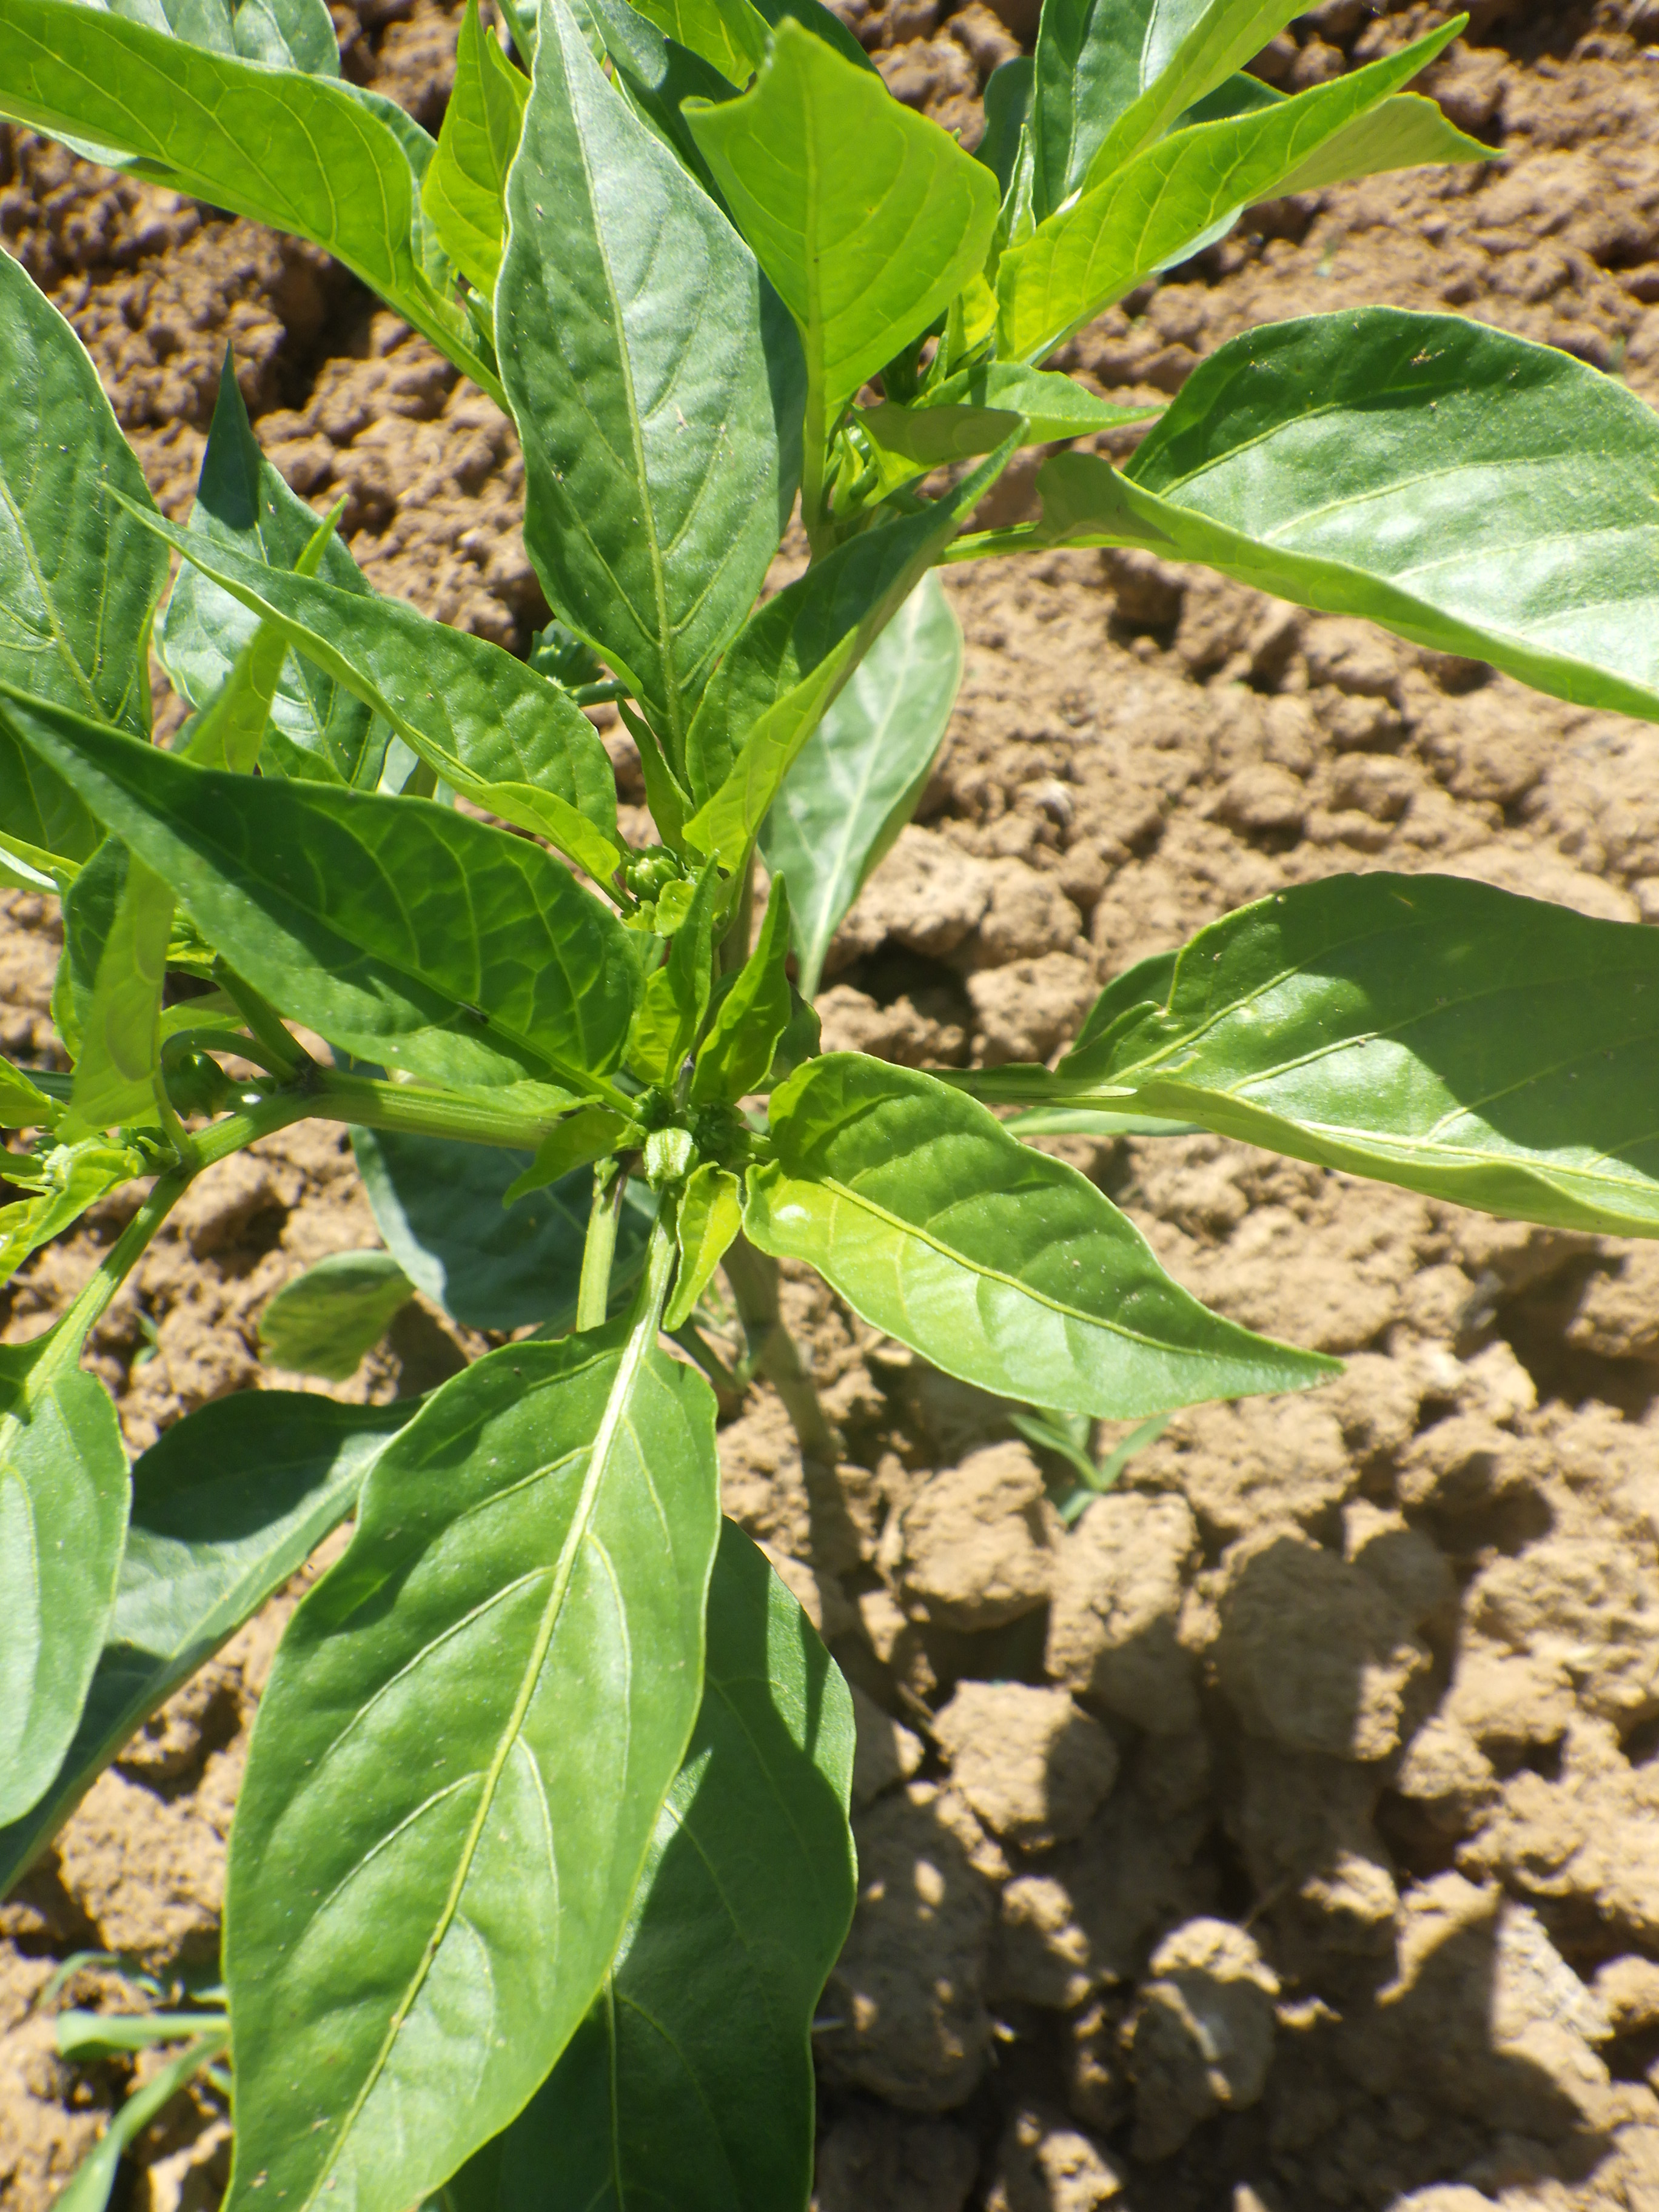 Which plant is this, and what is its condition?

chili pepper, aphids
